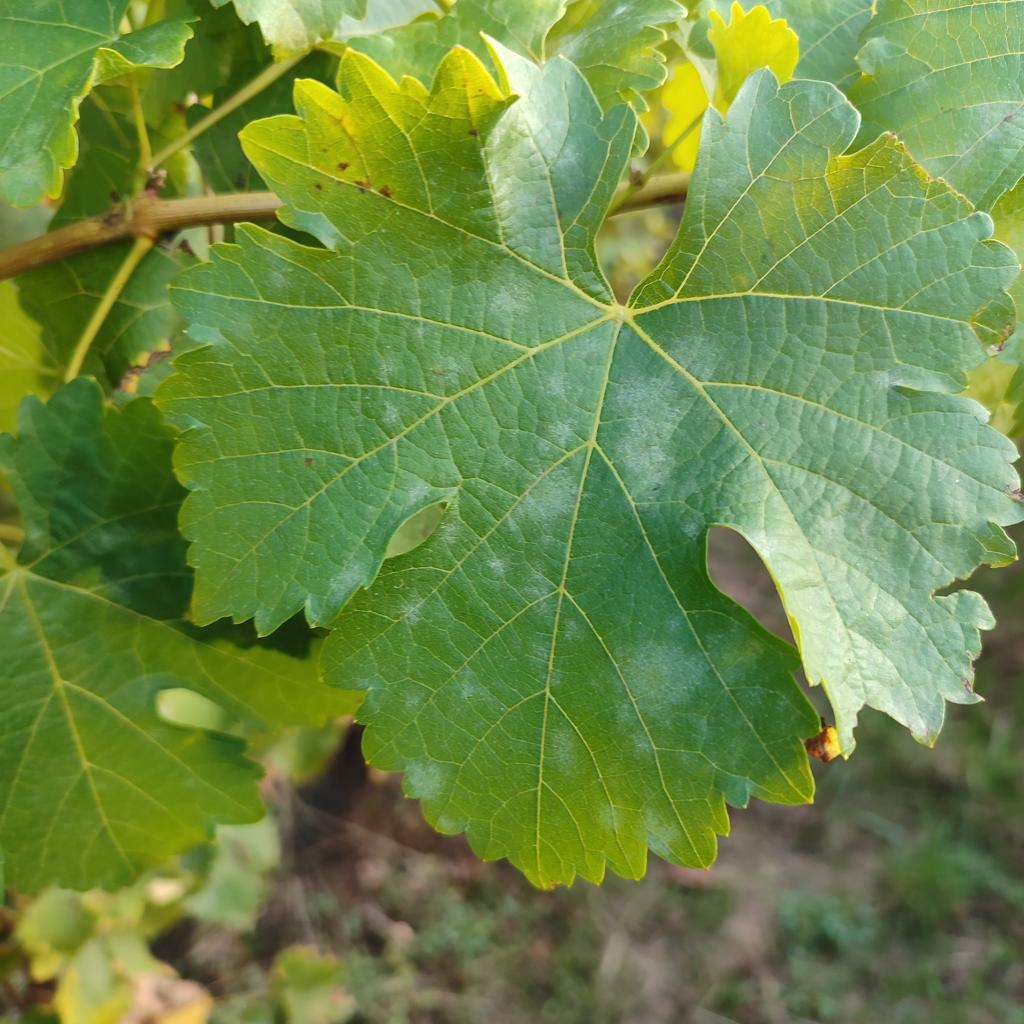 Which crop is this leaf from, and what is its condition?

grapevine, powdery mildew
